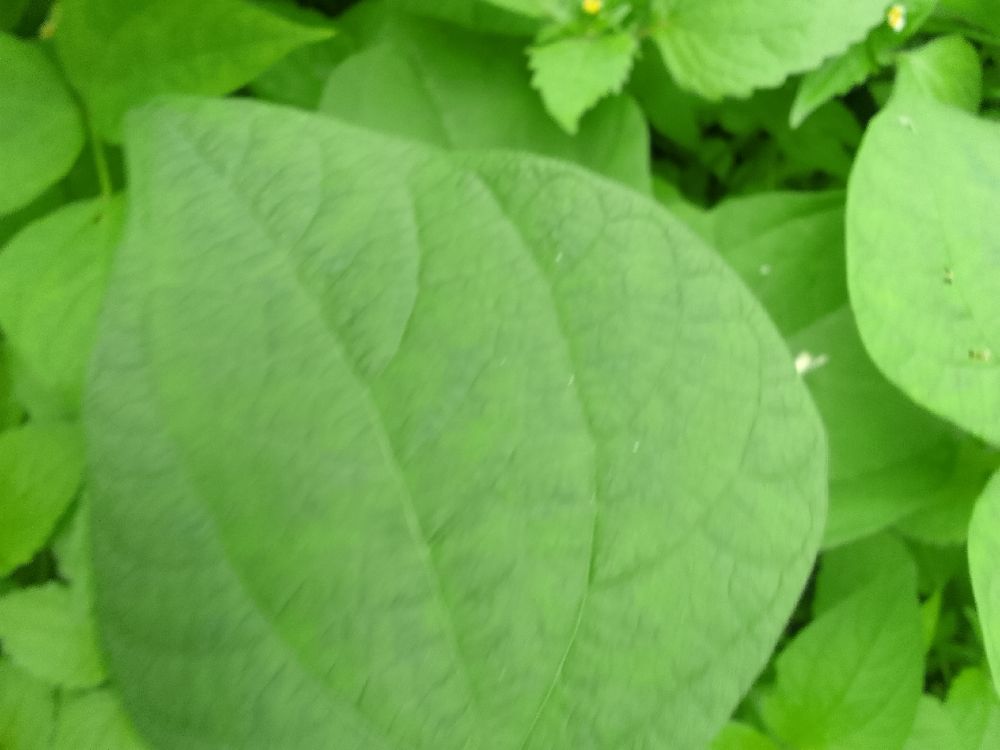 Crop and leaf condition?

common bean, healthy
